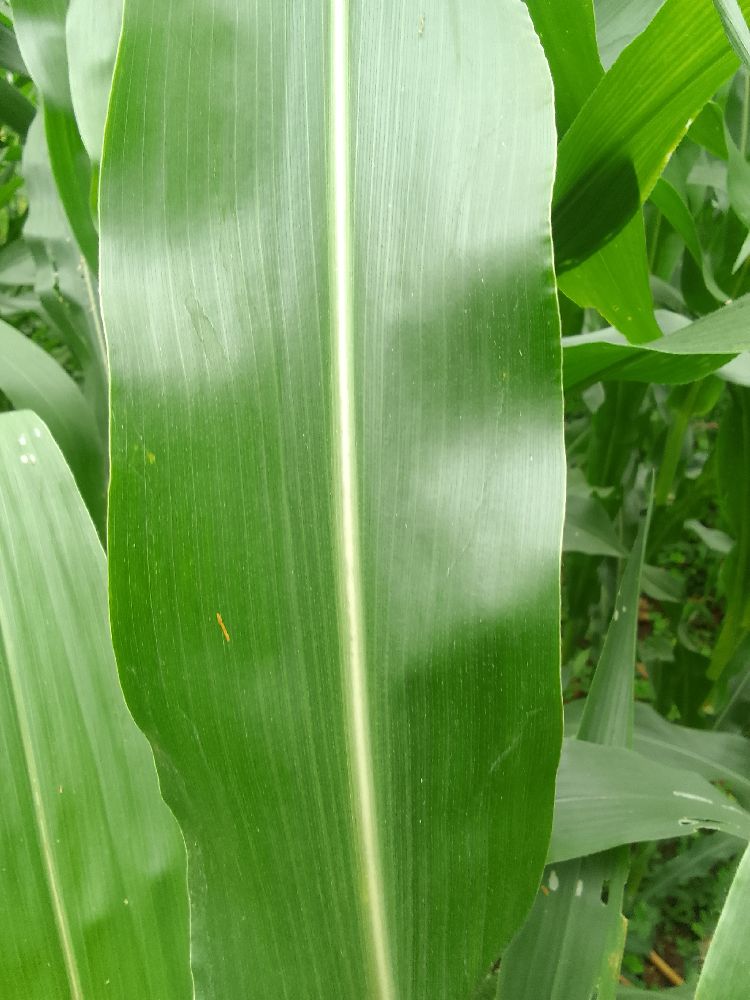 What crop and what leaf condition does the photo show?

maize, healthy
